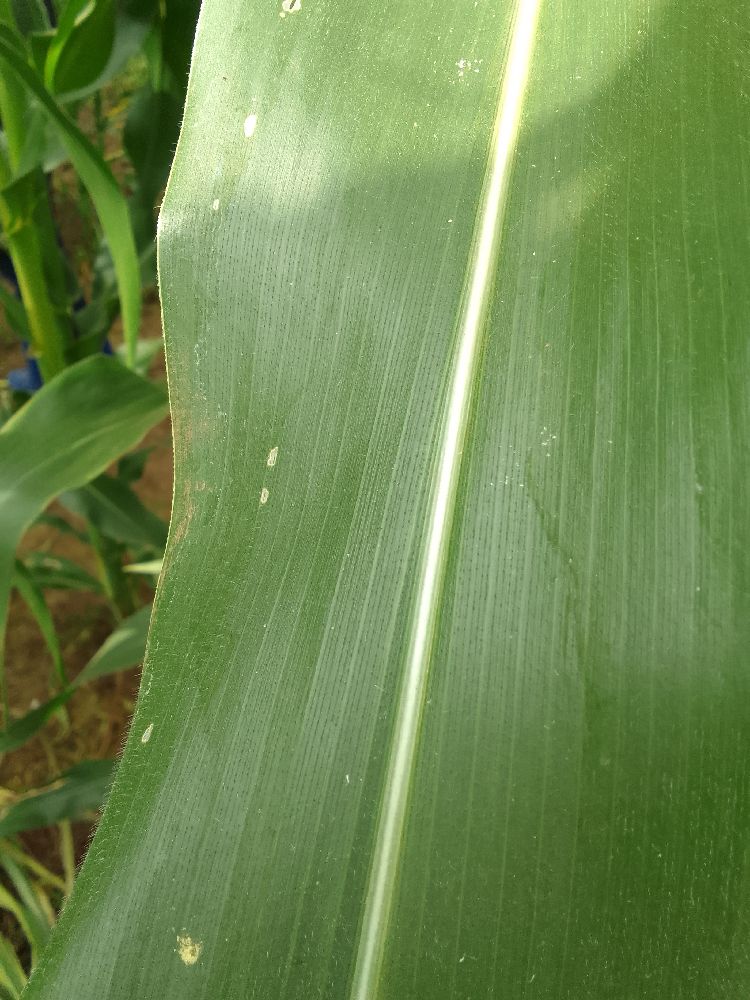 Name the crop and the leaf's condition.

maize, healthy
